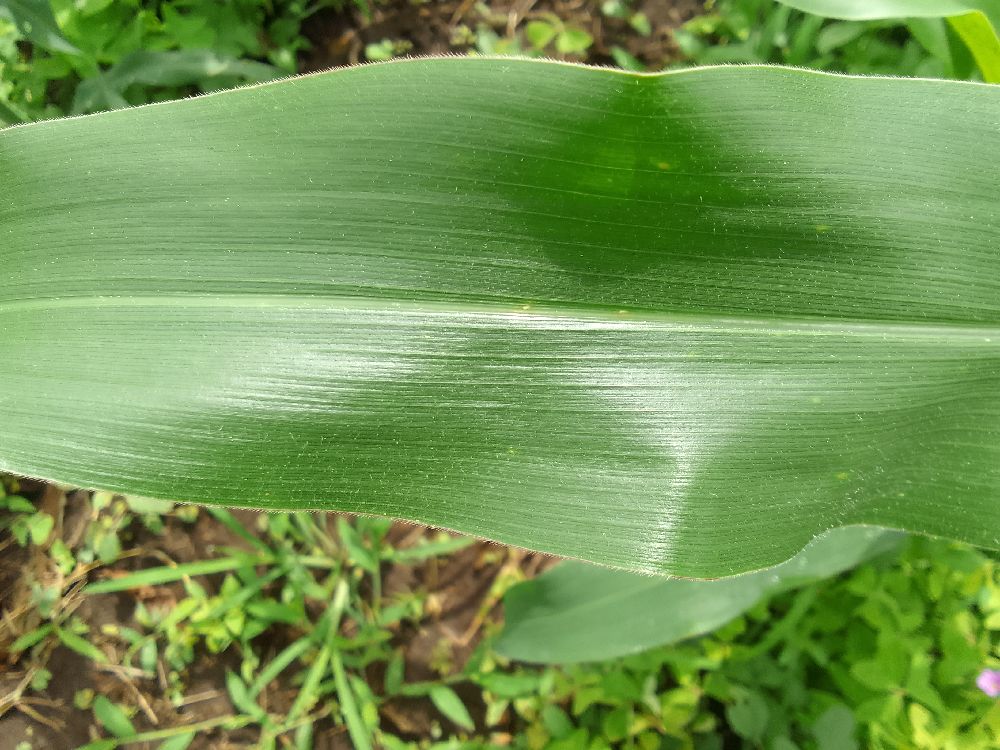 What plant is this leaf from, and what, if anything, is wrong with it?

maize, healthy
